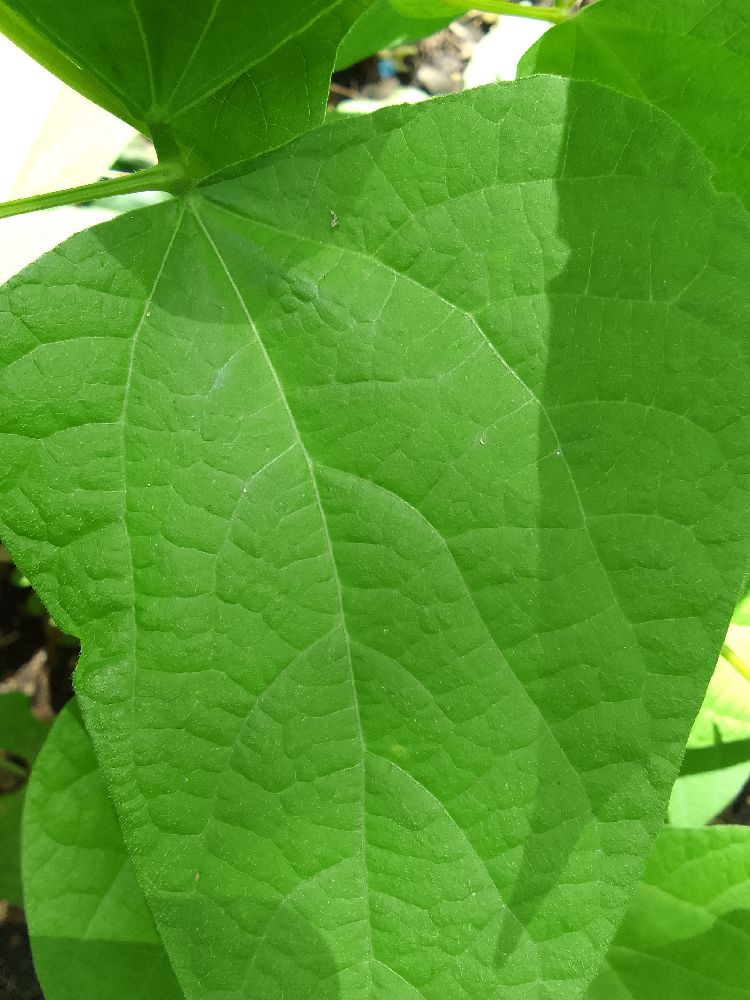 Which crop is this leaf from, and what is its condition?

common bean, healthy
